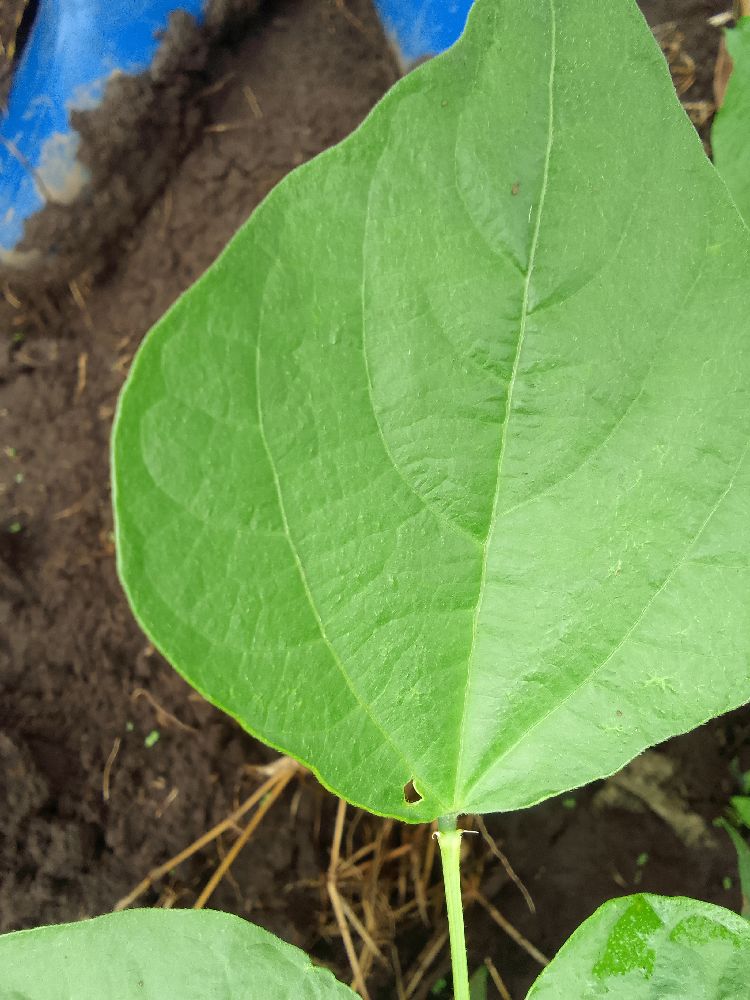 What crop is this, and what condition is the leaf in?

common bean, healthy
